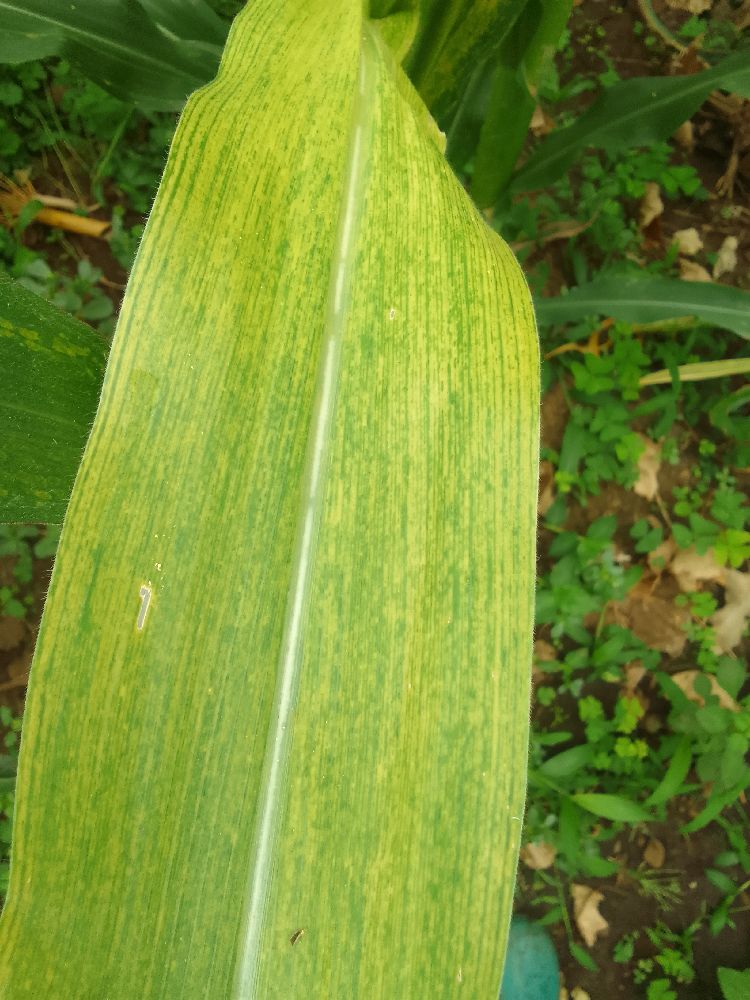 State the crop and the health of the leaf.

maize, maize lethal necrosis
